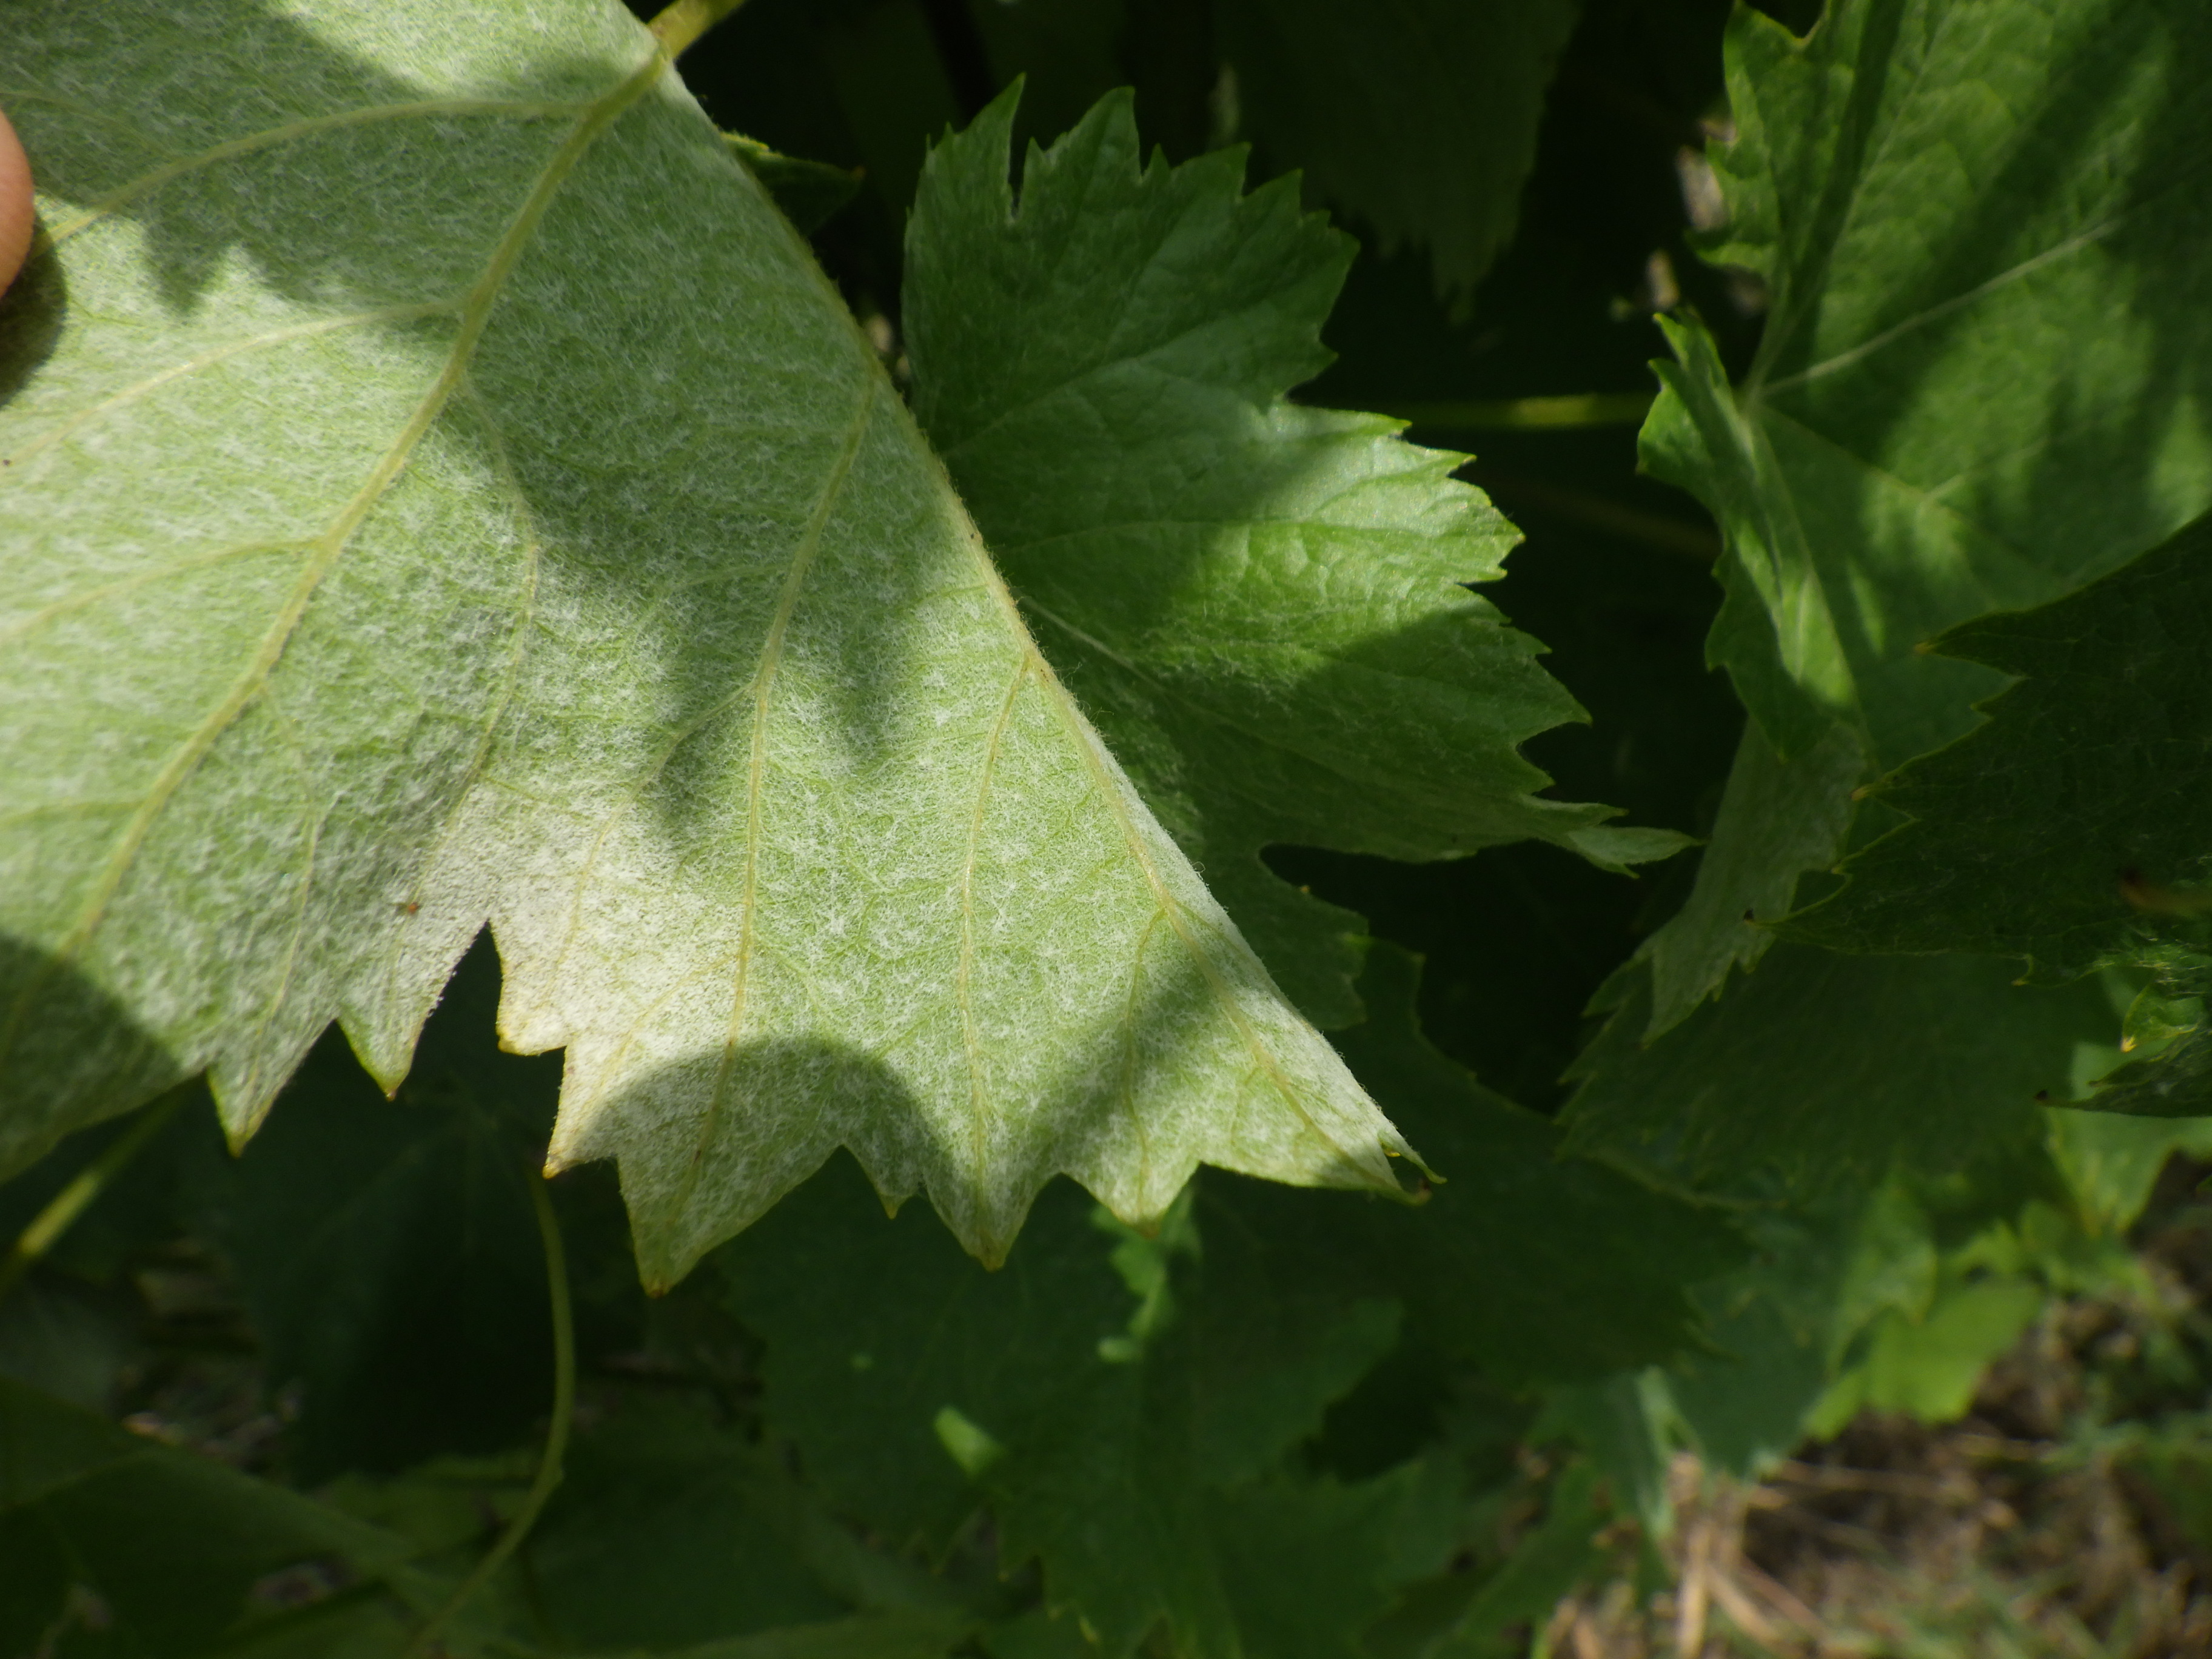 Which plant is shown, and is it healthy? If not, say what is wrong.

grapevine, downy mildew
